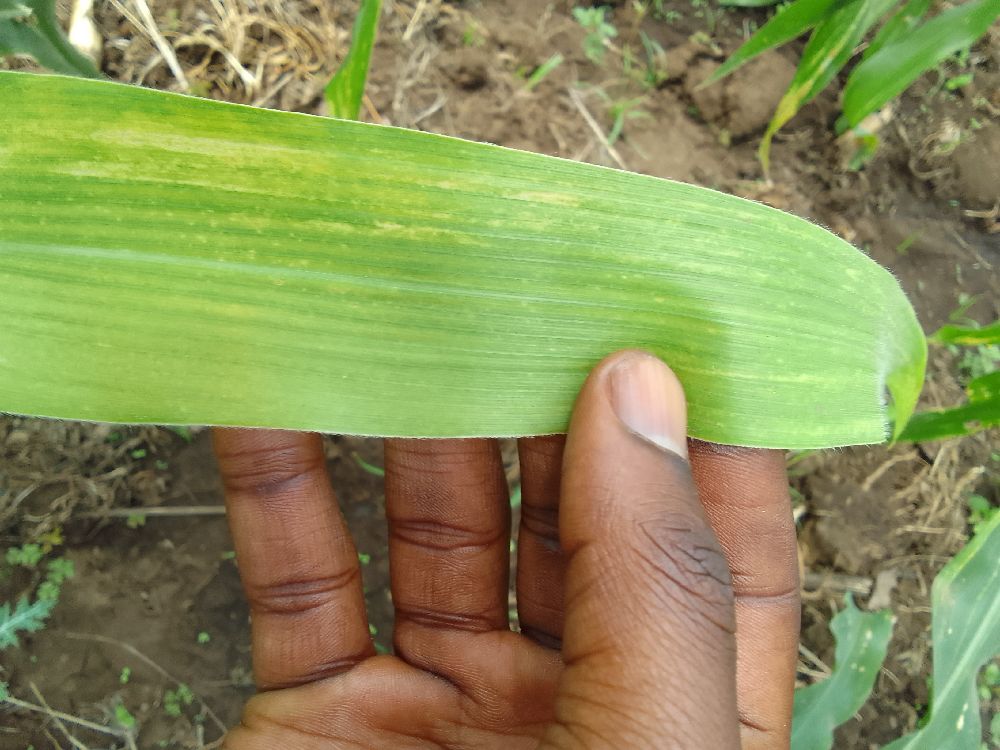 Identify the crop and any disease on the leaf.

maize, maize lethal necrosis
